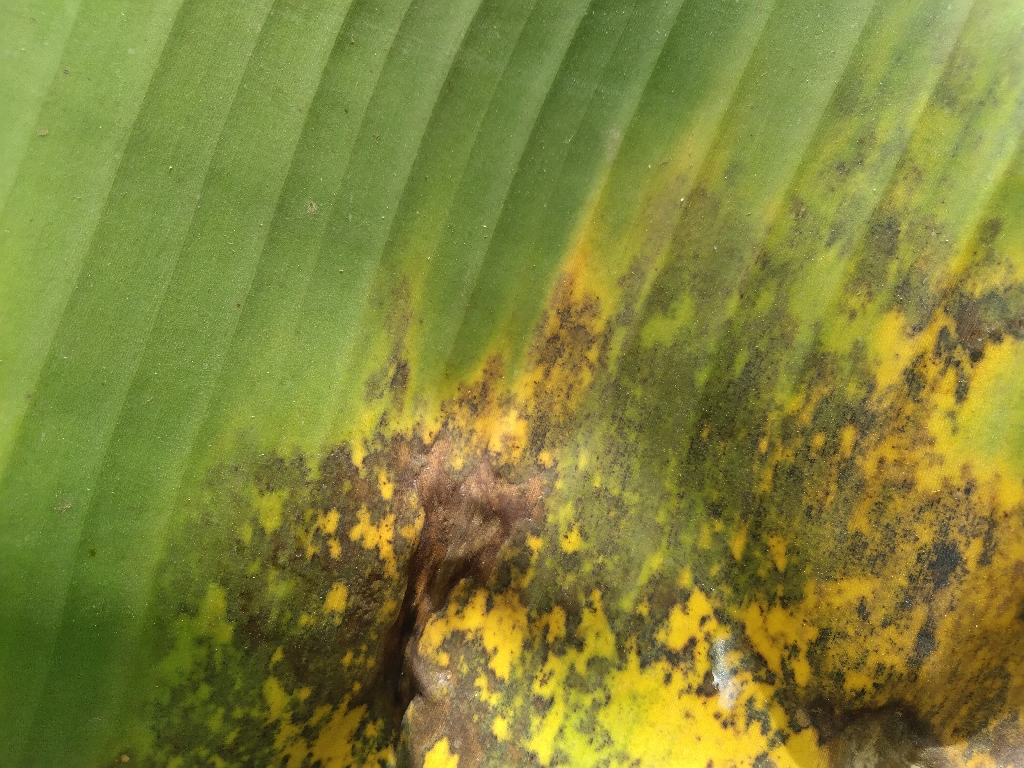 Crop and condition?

banana, black sigatoka
